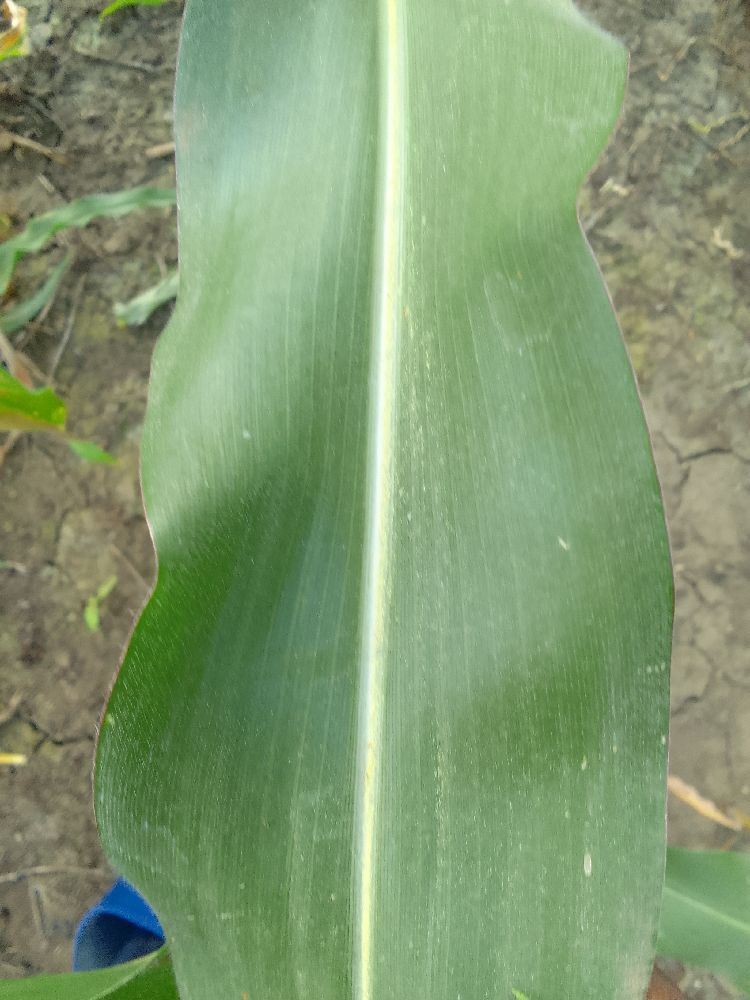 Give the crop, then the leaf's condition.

maize, healthy
